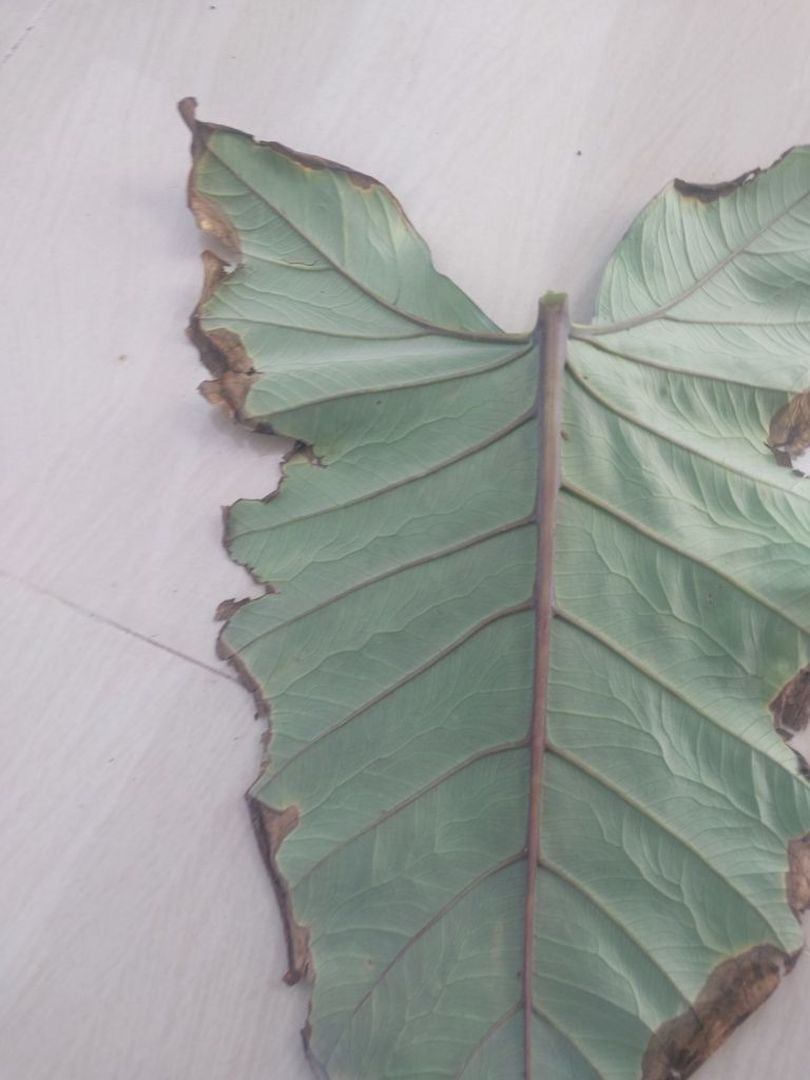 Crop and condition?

taro, leaf blight
